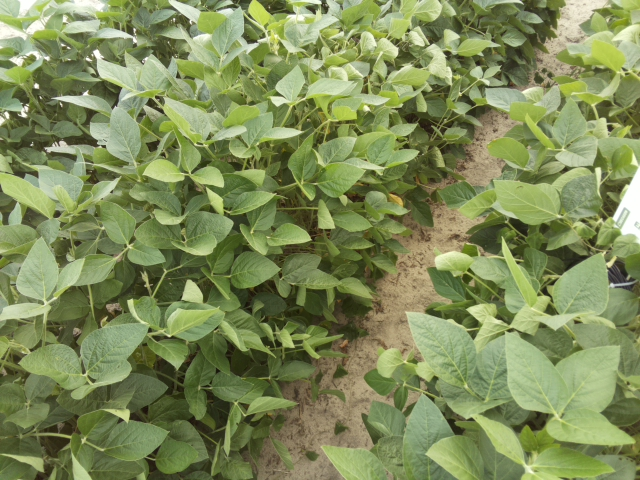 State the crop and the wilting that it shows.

soybean, leaves with no wilting
